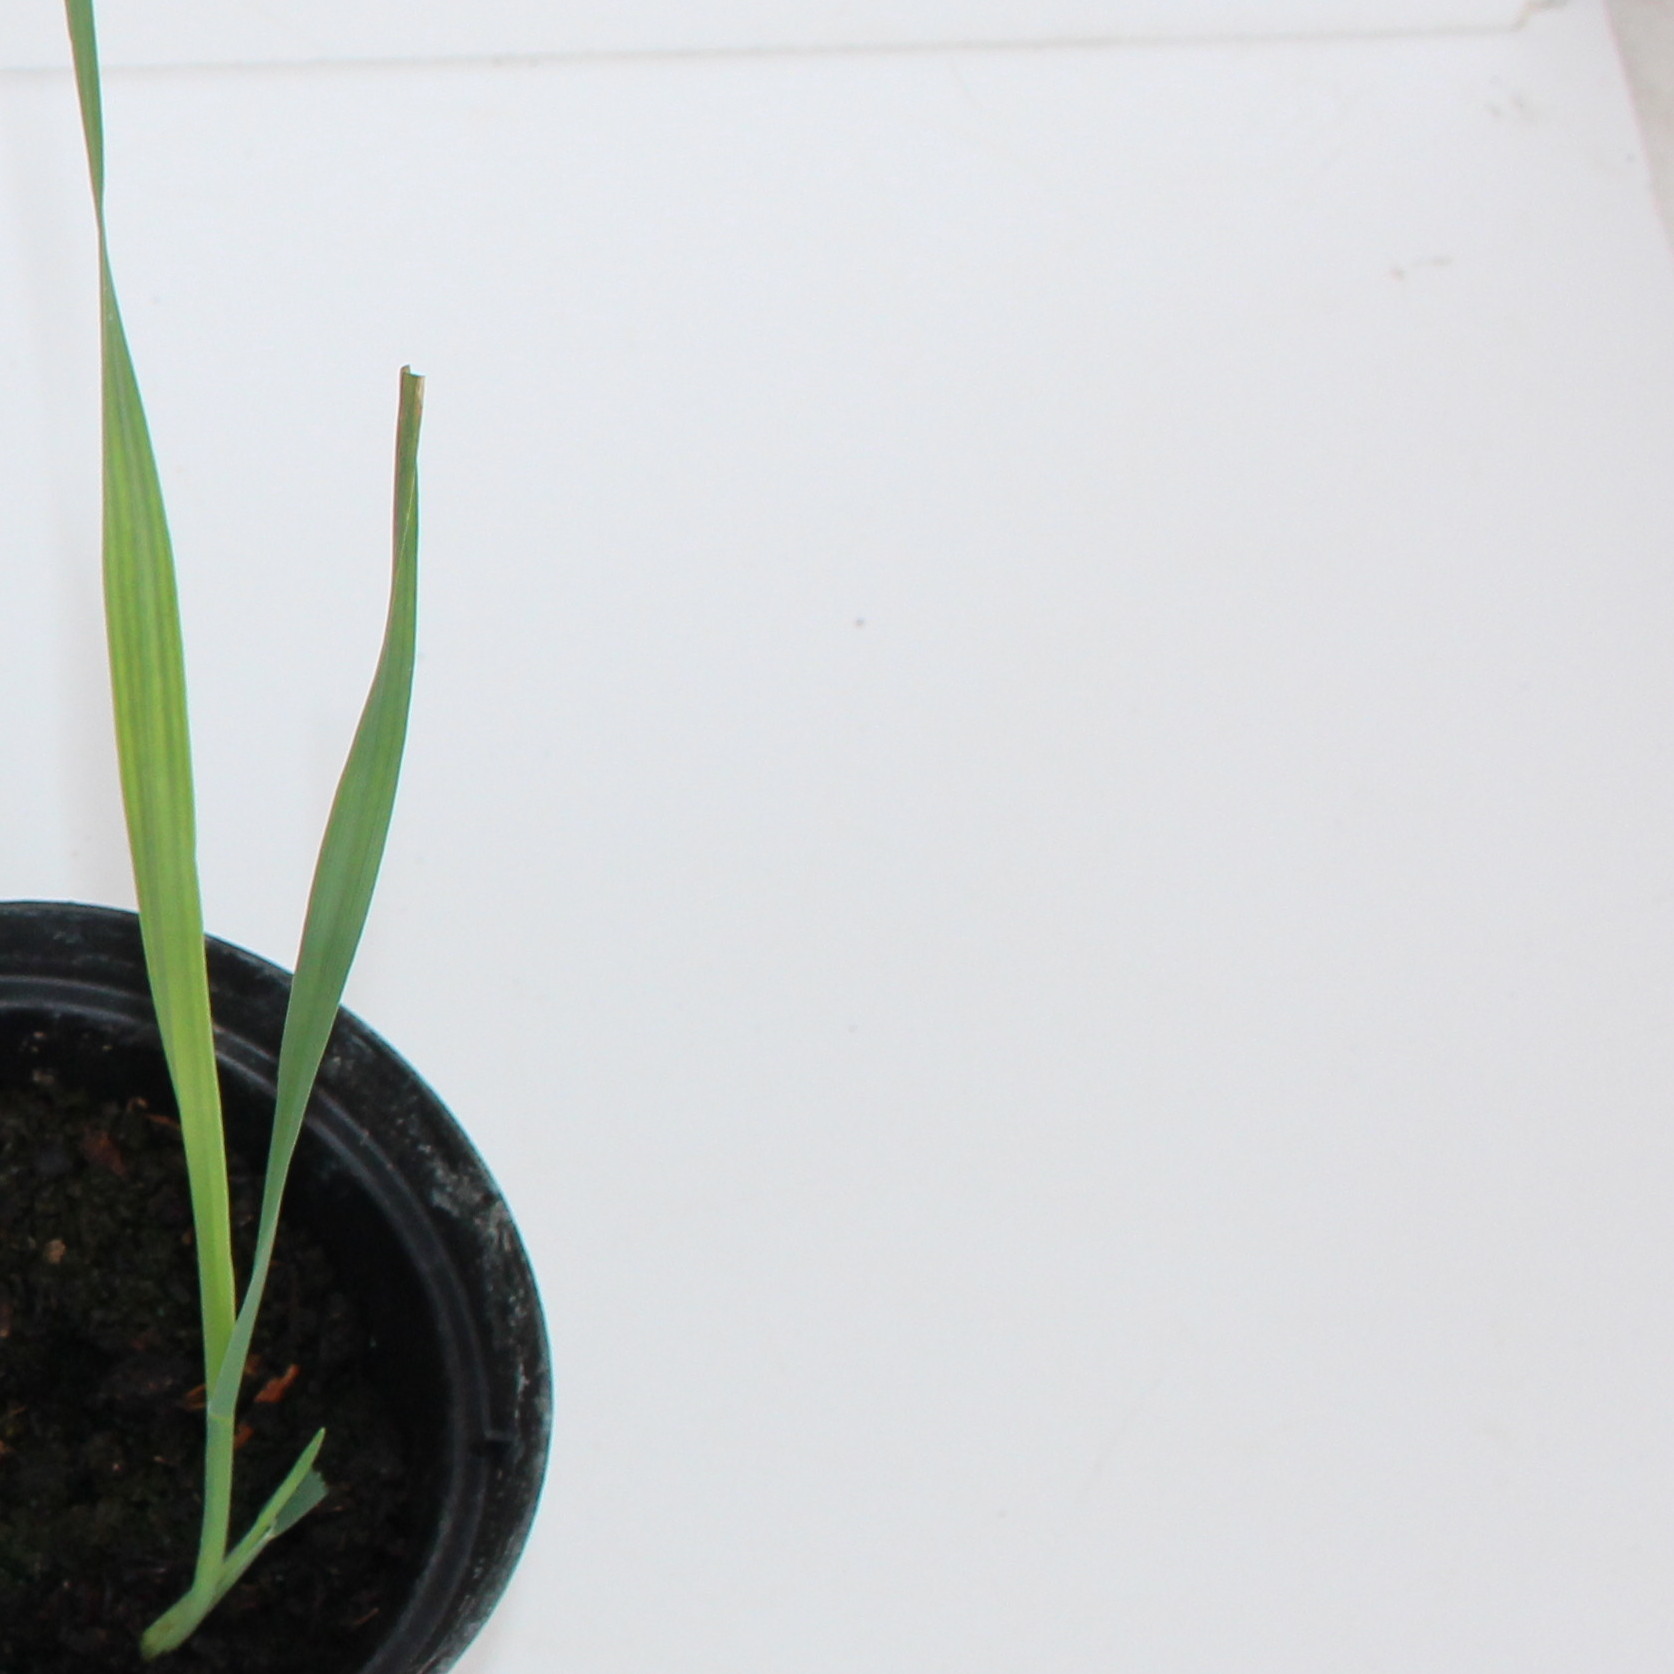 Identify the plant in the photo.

Avena sterilis
